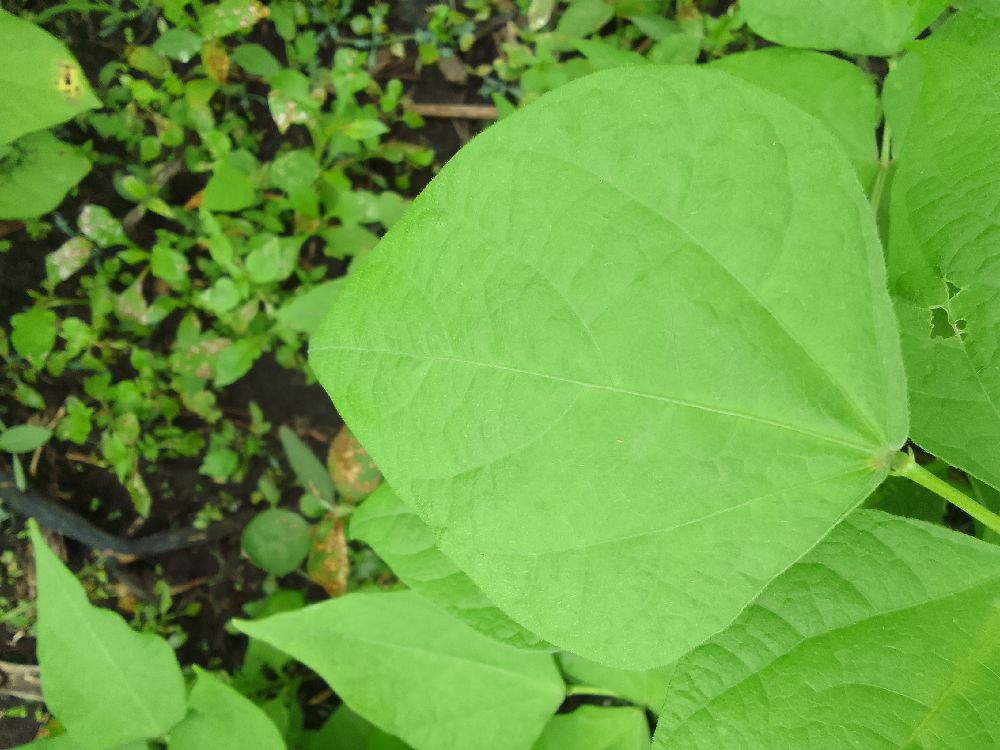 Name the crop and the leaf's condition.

common bean, healthy
